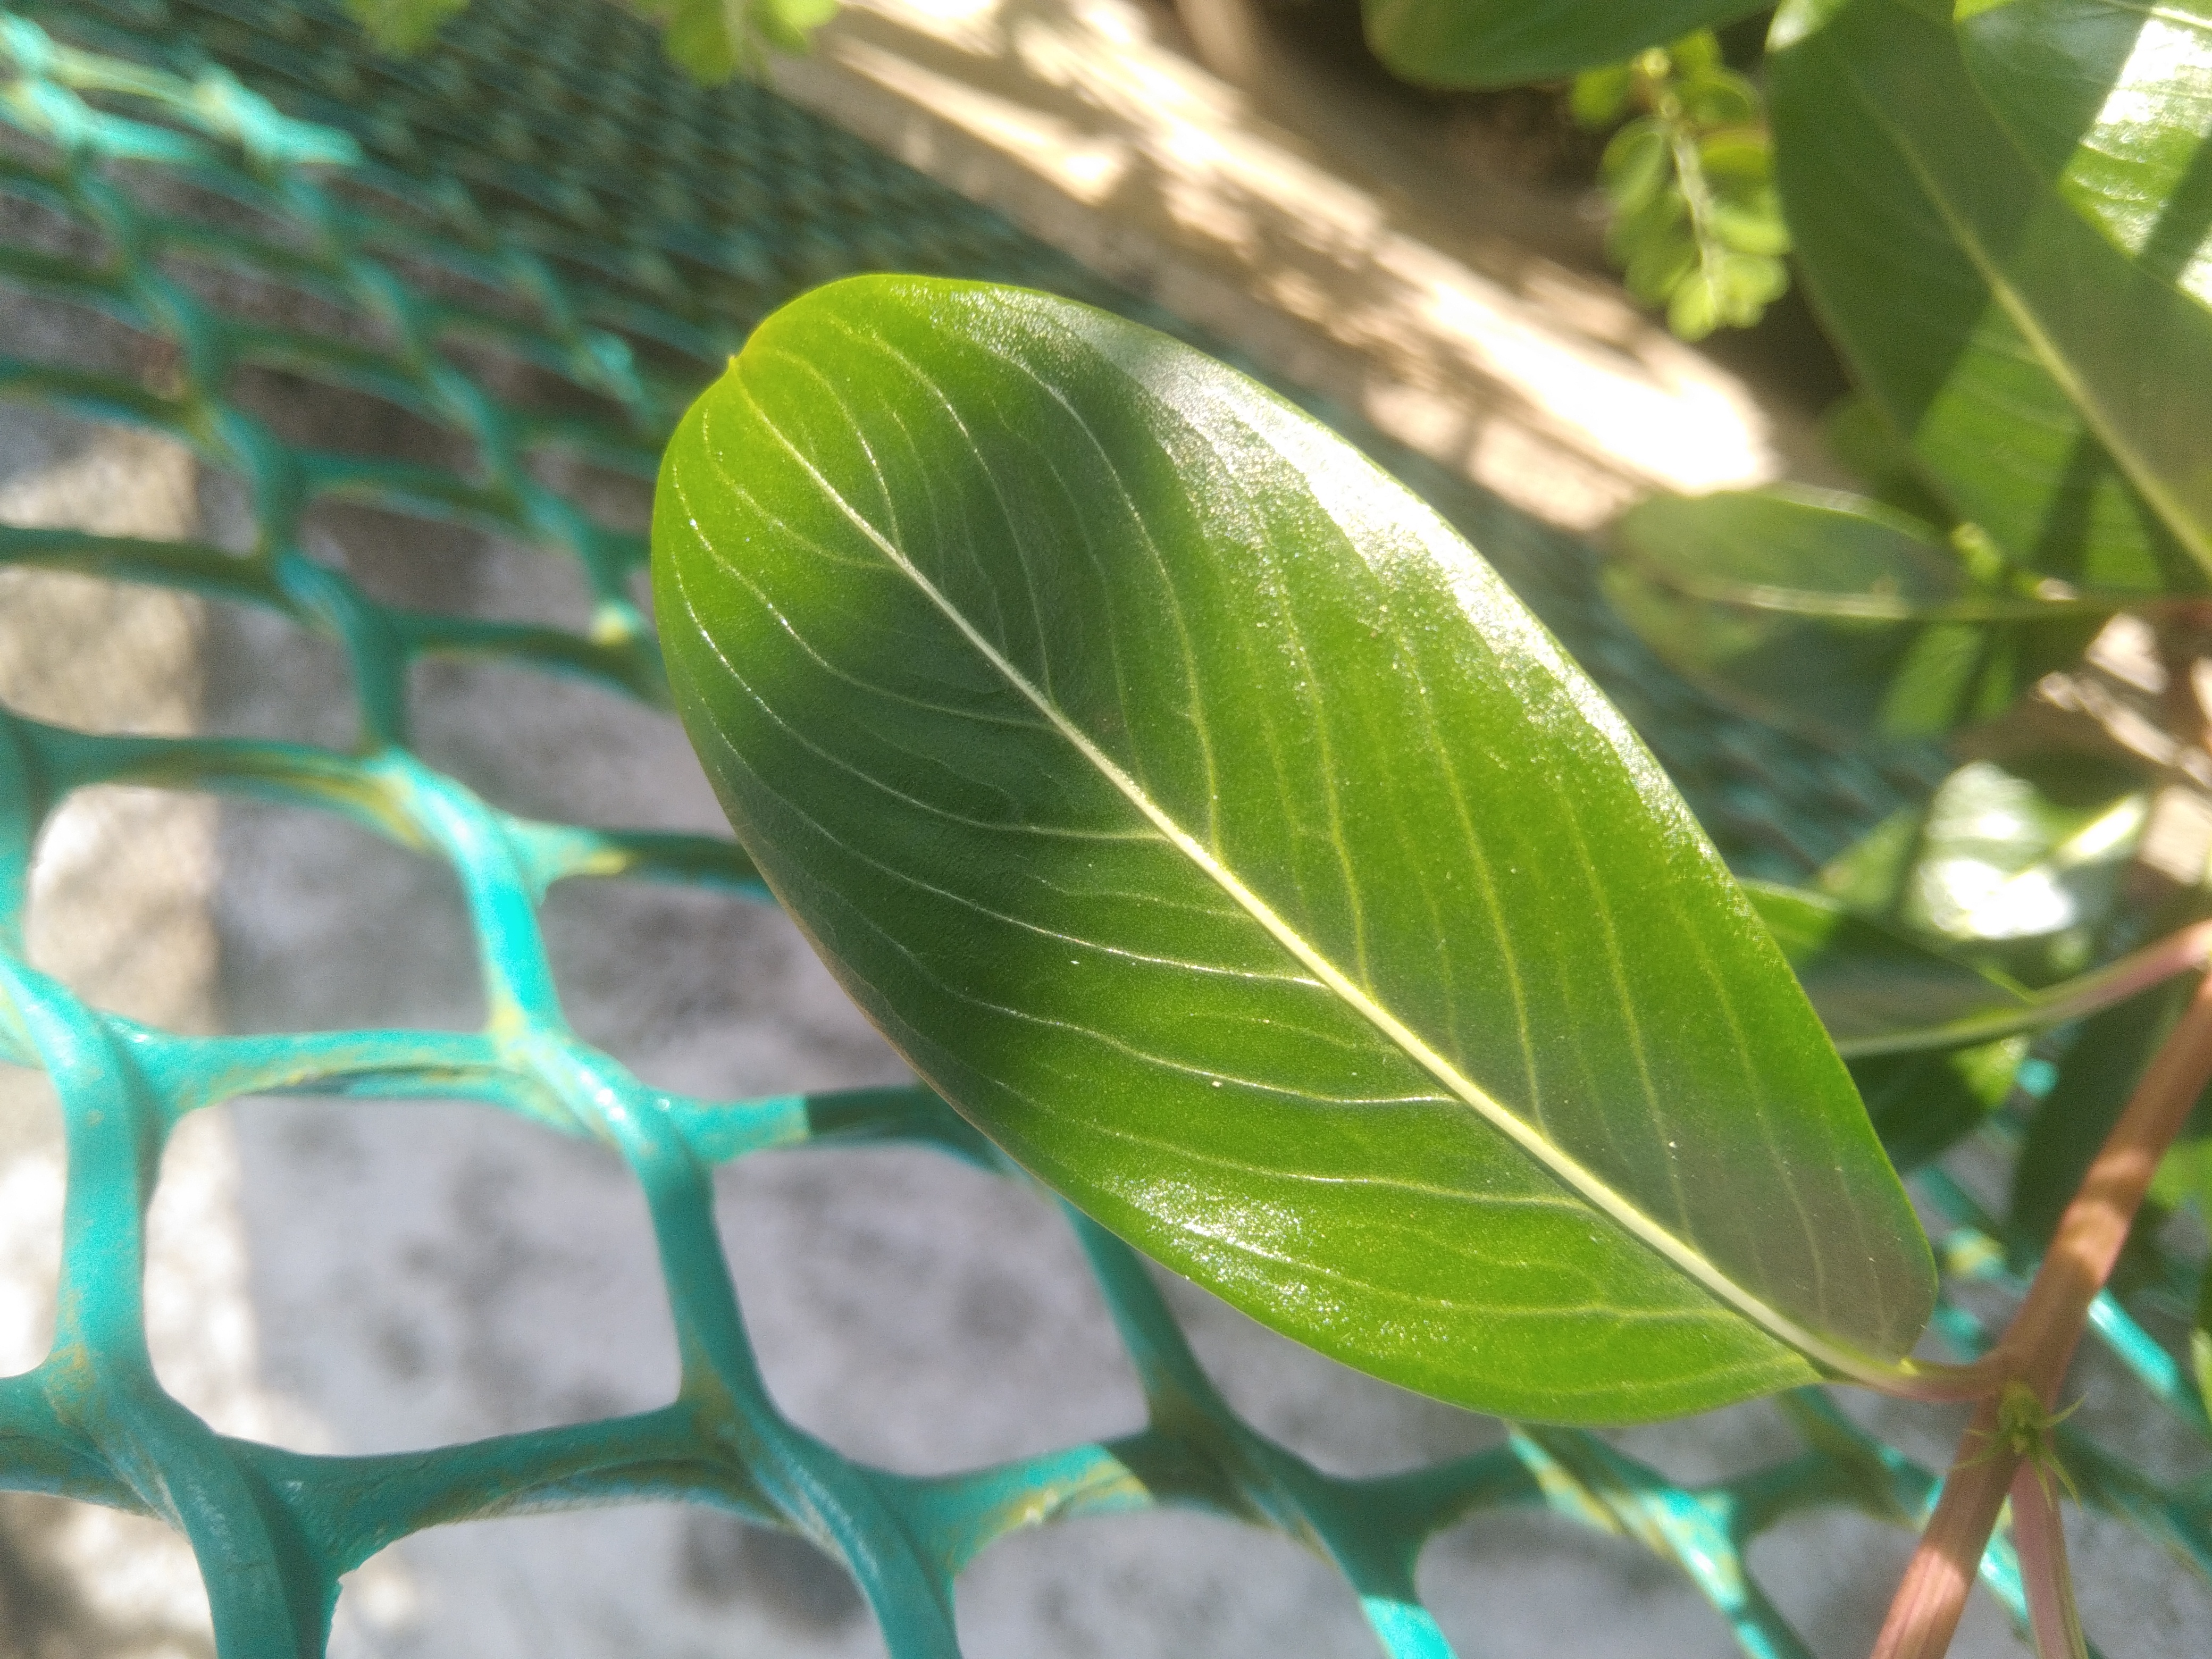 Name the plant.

rose periwinkle
